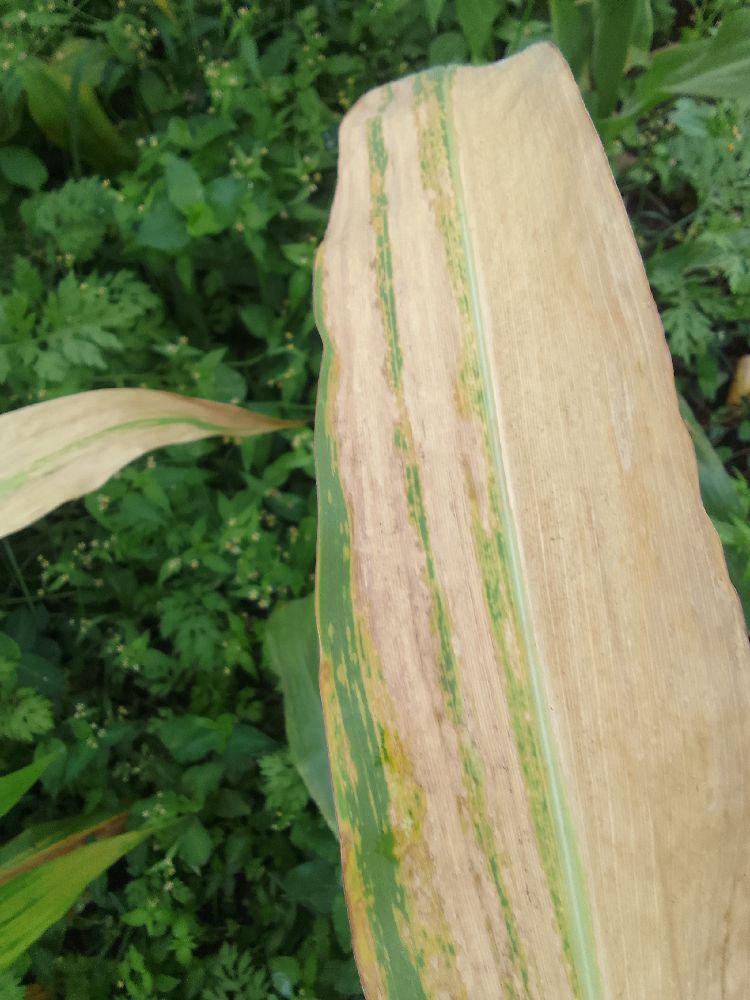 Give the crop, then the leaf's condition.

maize, maize lethal necrosis
